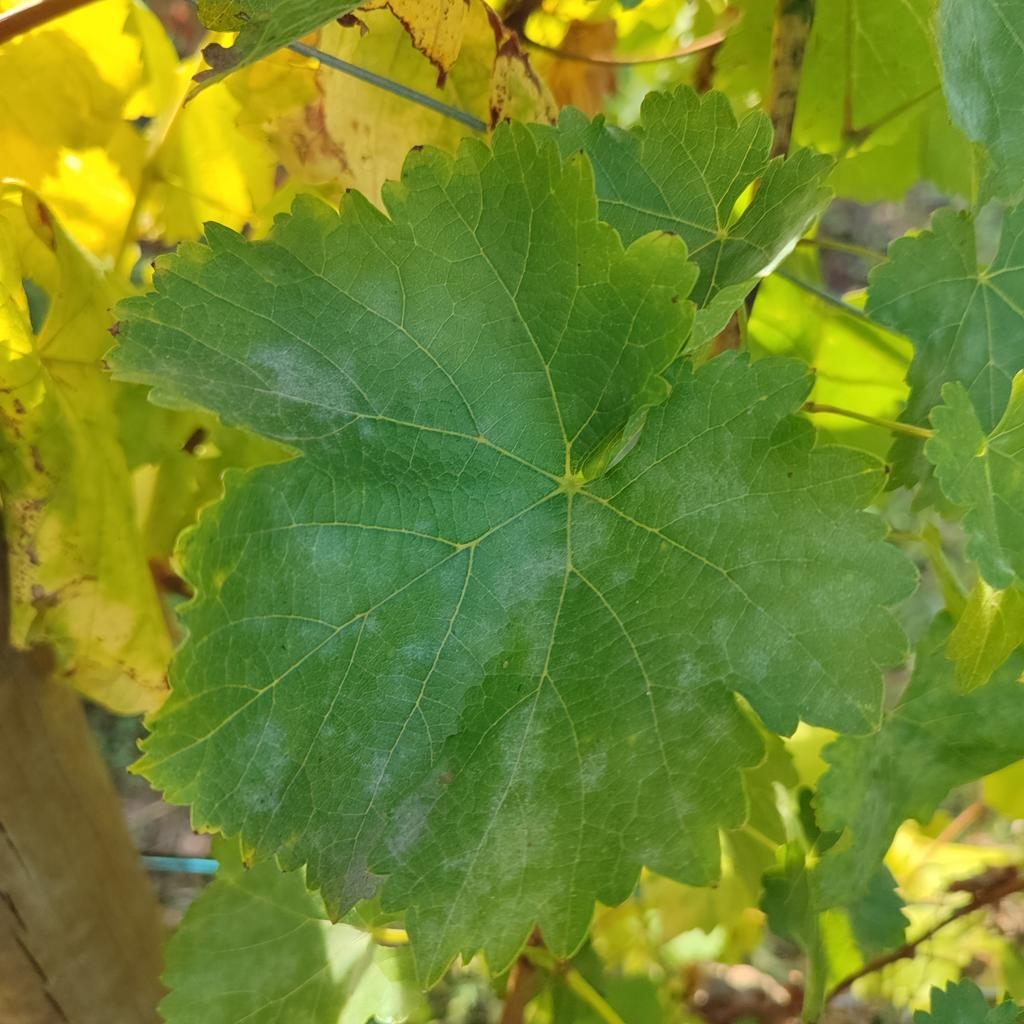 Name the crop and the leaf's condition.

grapevine, powdery mildew
